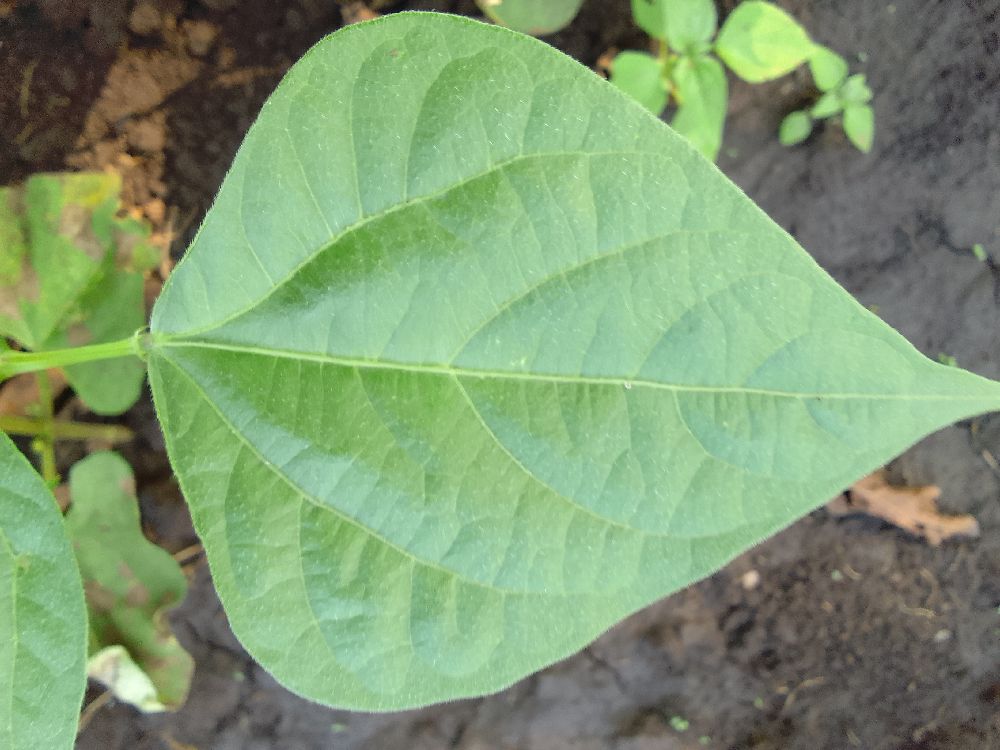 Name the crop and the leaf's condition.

common bean, healthy
